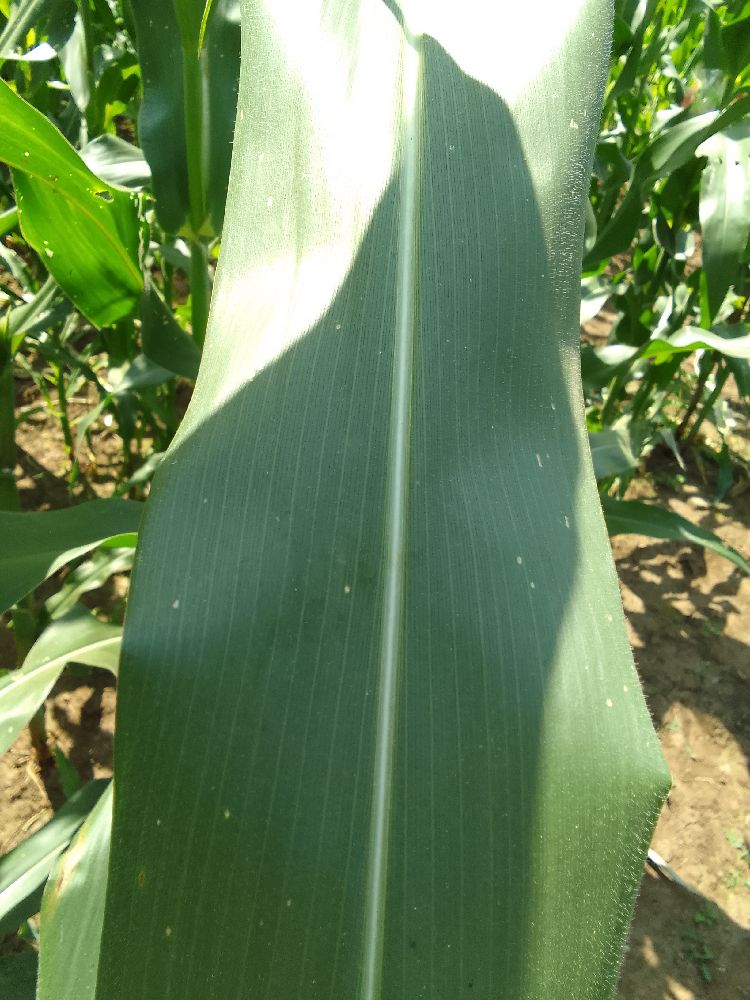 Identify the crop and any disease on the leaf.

maize, healthy
